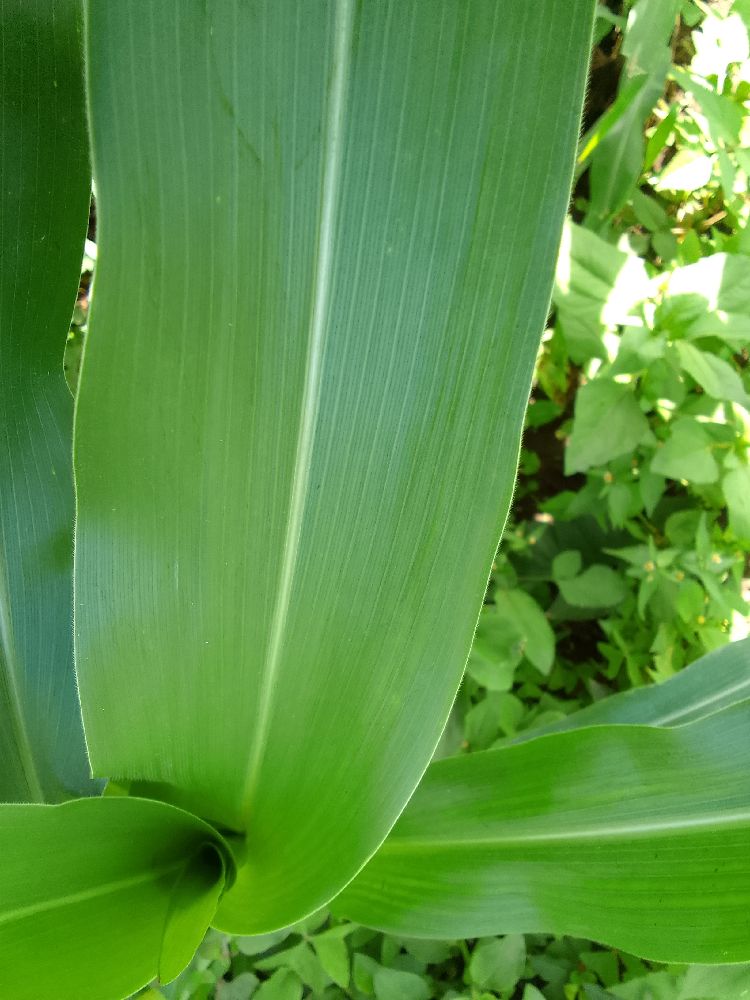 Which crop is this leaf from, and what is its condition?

maize, healthy
